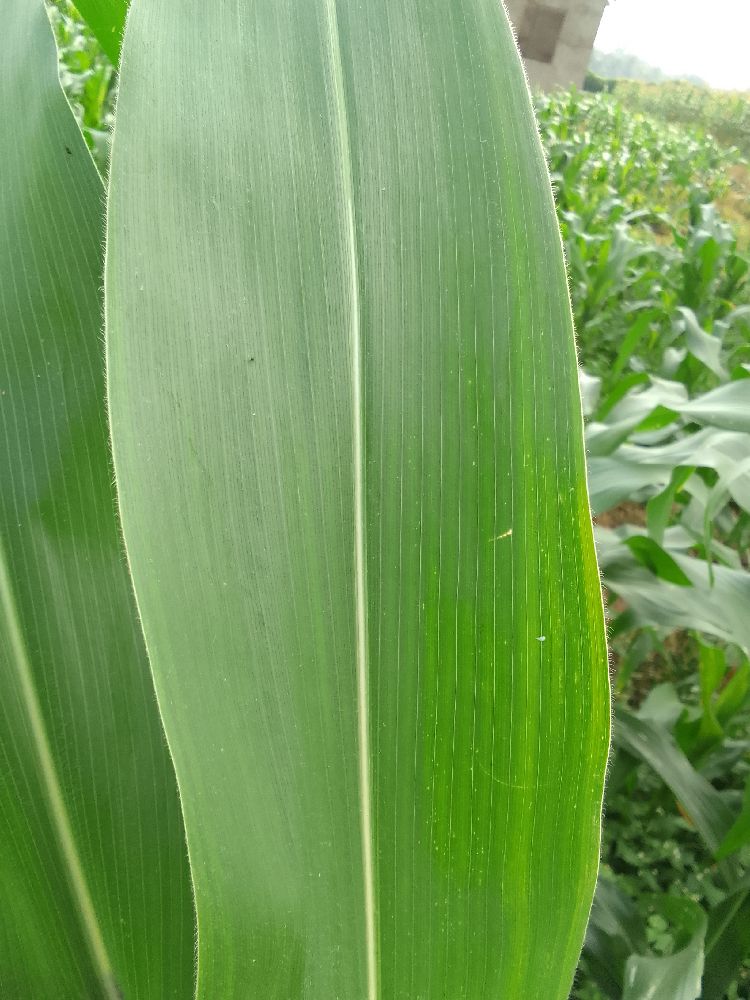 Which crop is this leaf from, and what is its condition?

maize, healthy
